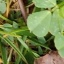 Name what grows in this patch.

unstructured weed
